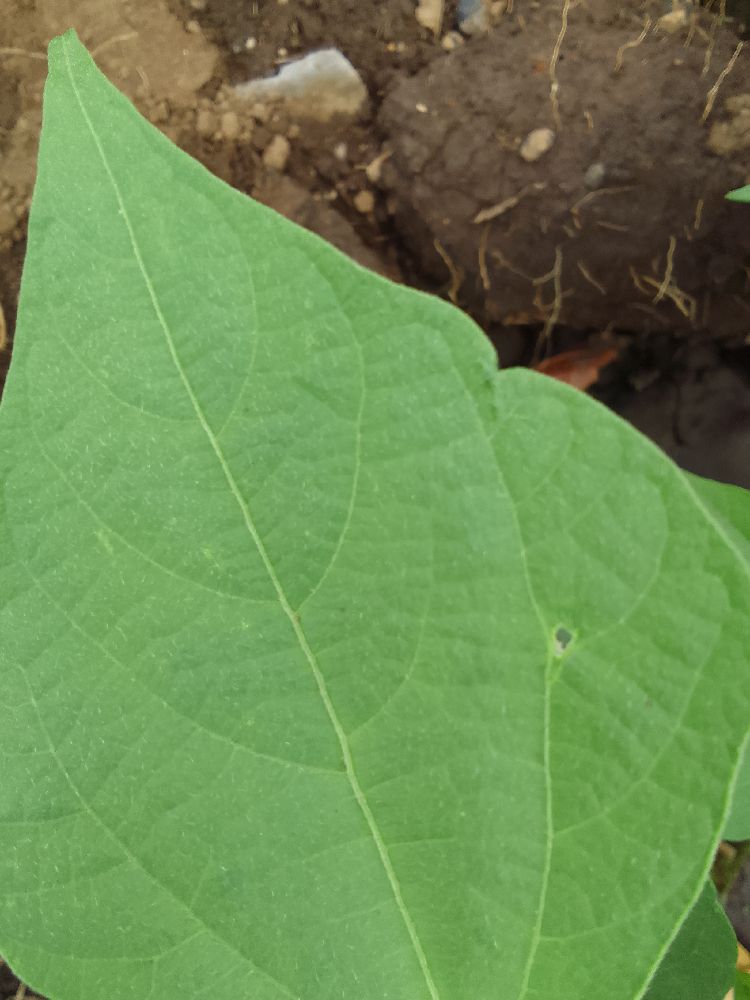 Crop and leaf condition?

common bean, healthy
